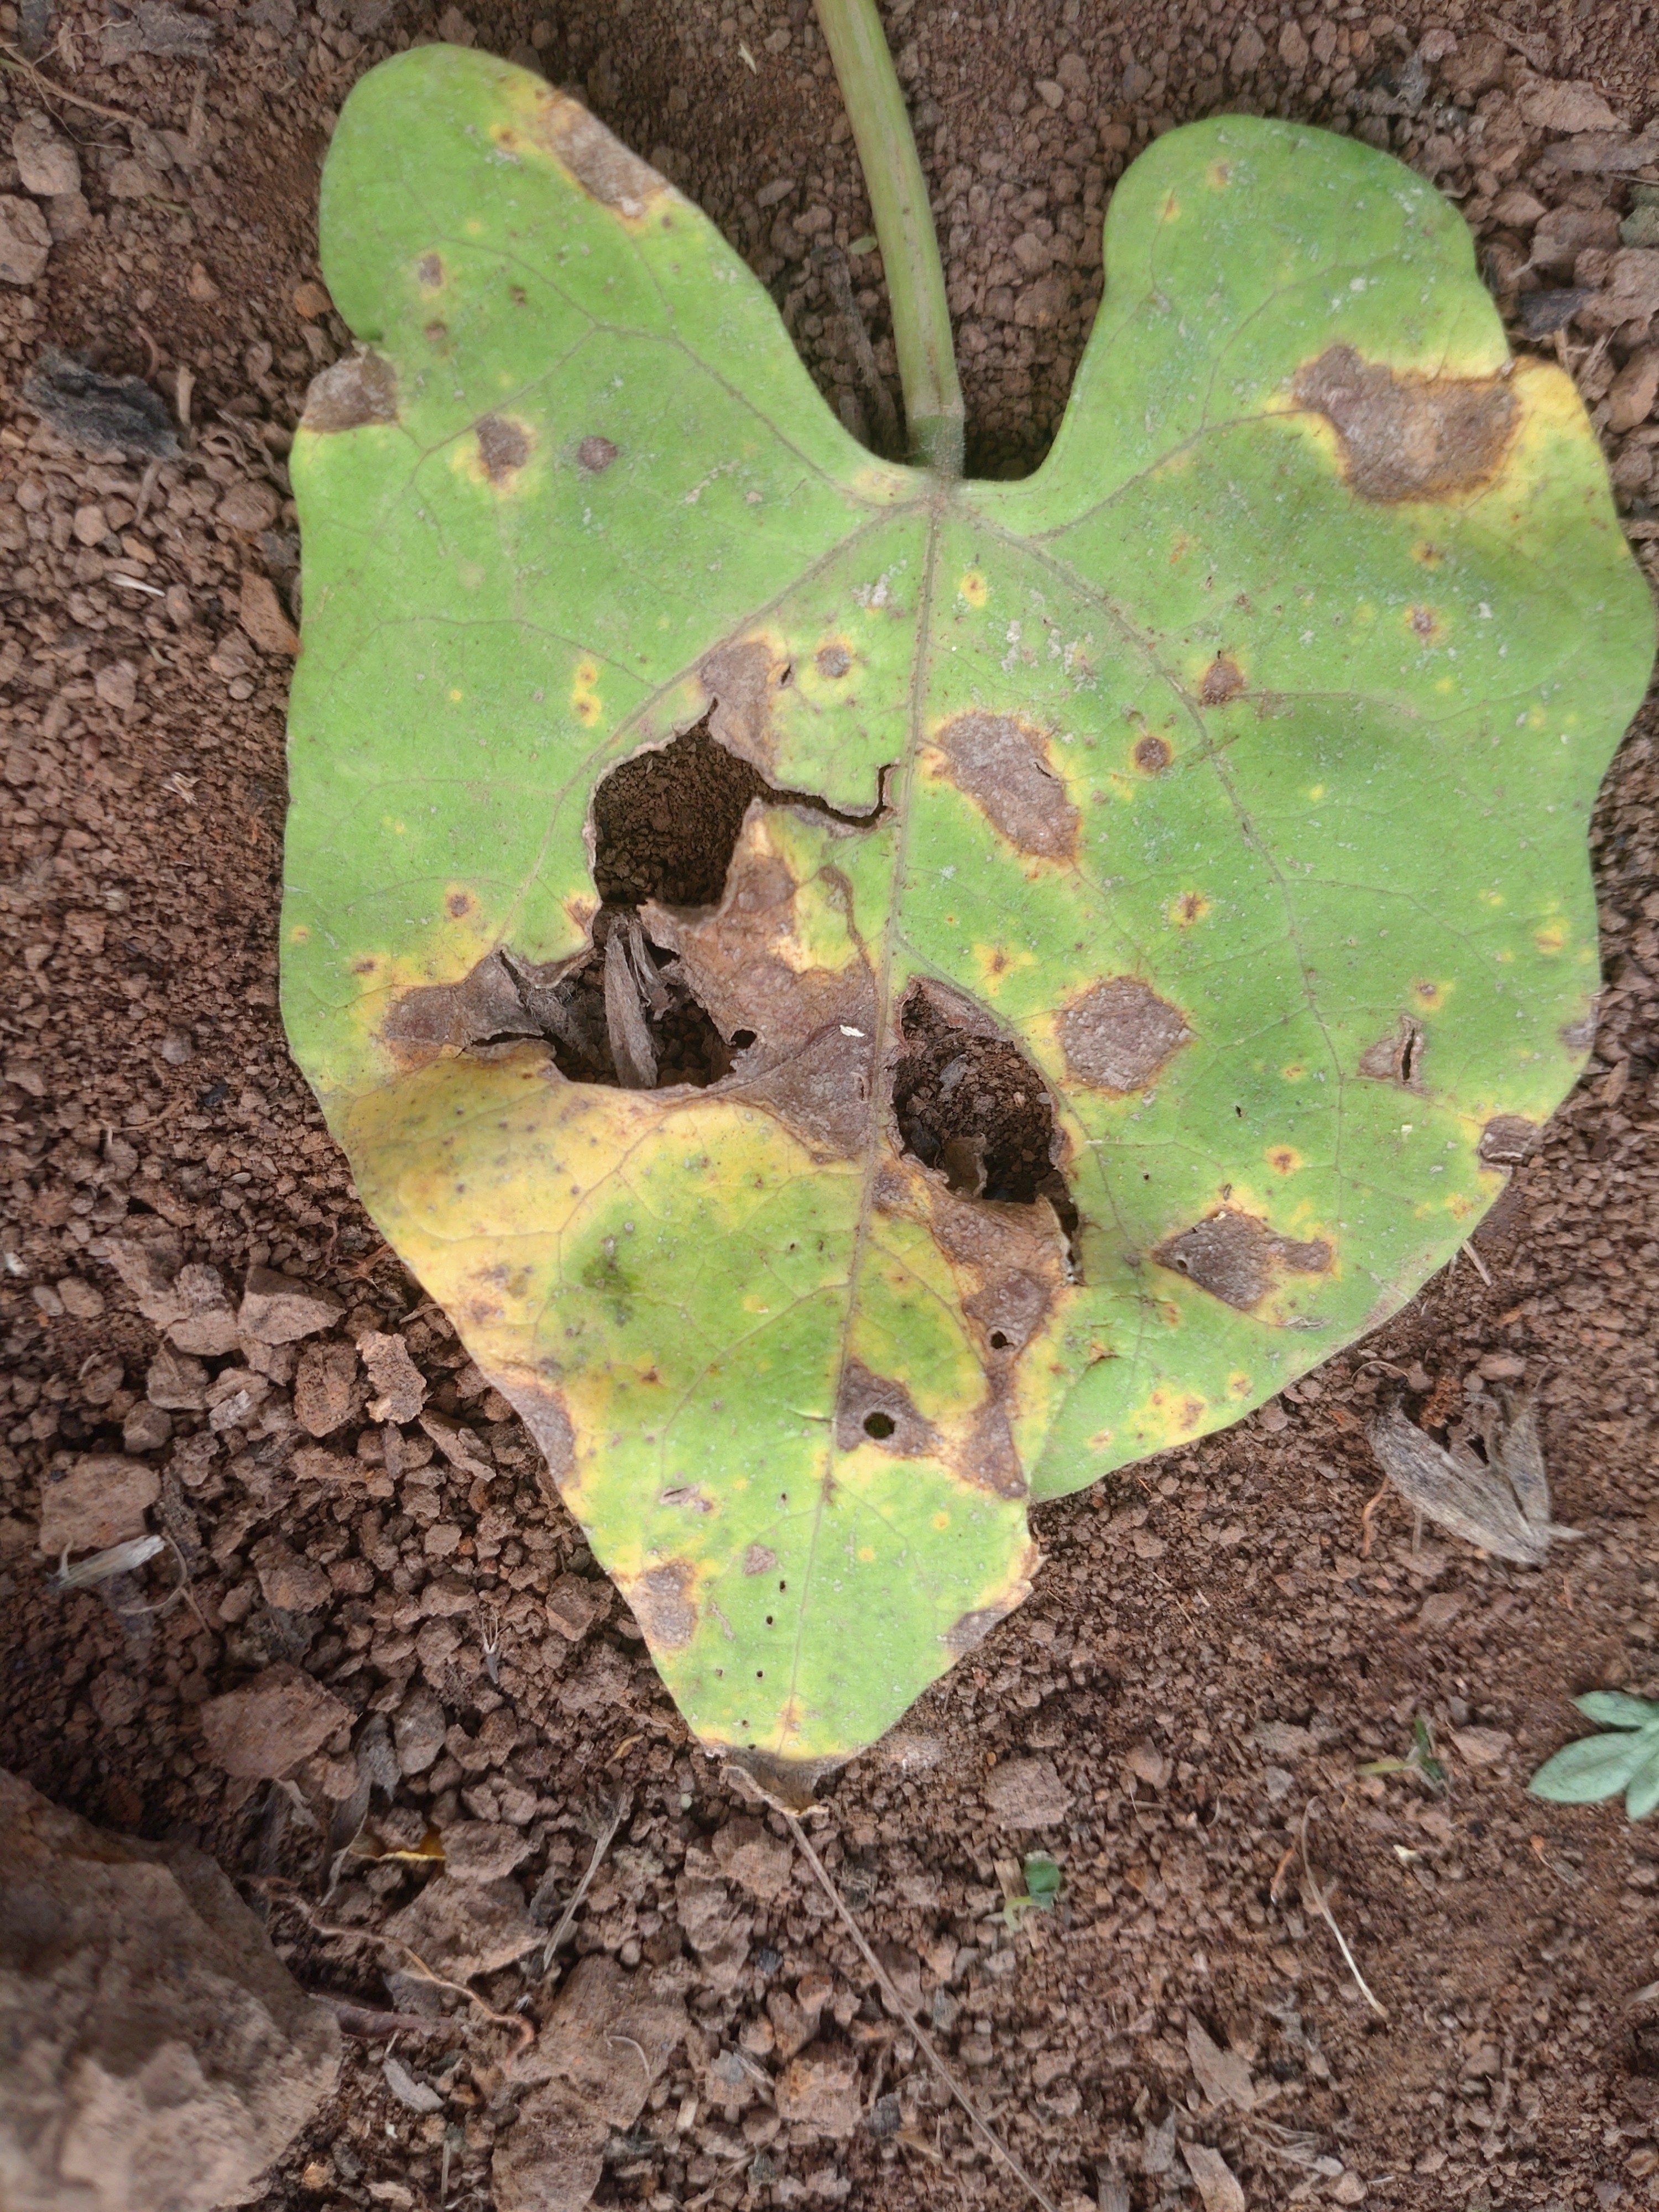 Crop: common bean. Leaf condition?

rust
